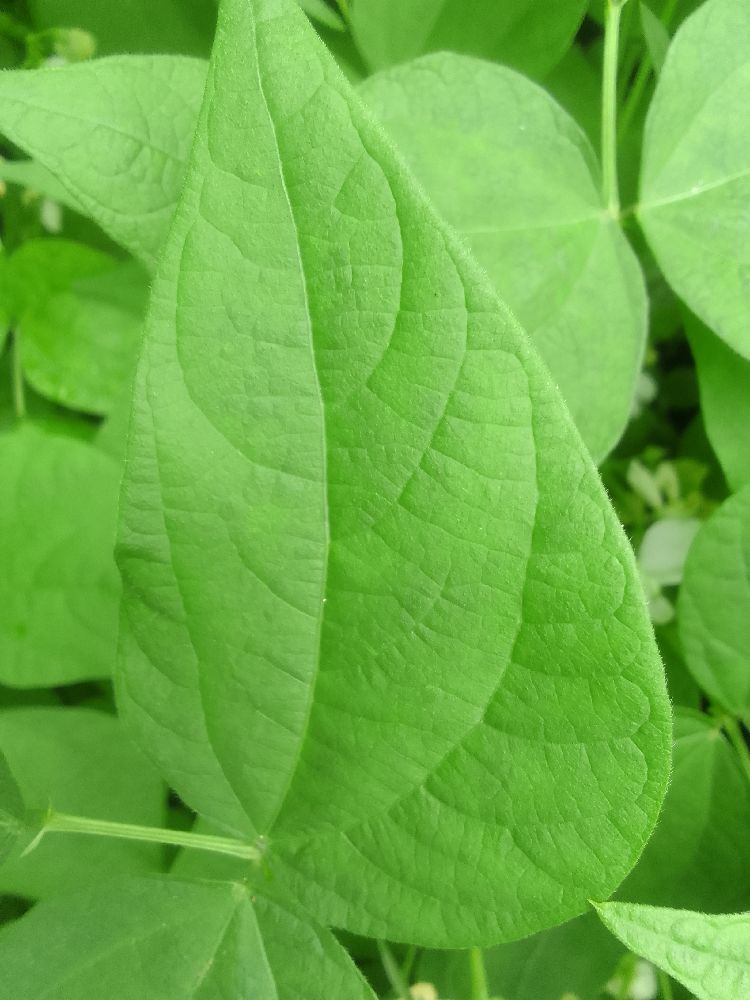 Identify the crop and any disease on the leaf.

common bean, healthy
